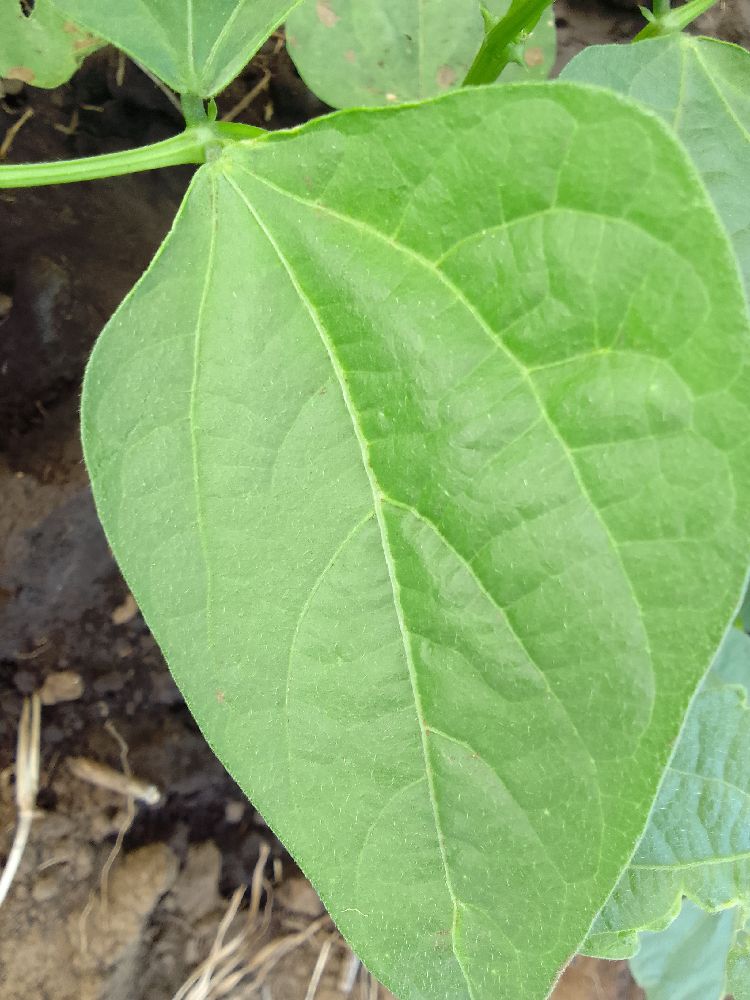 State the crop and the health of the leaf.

common bean, healthy
